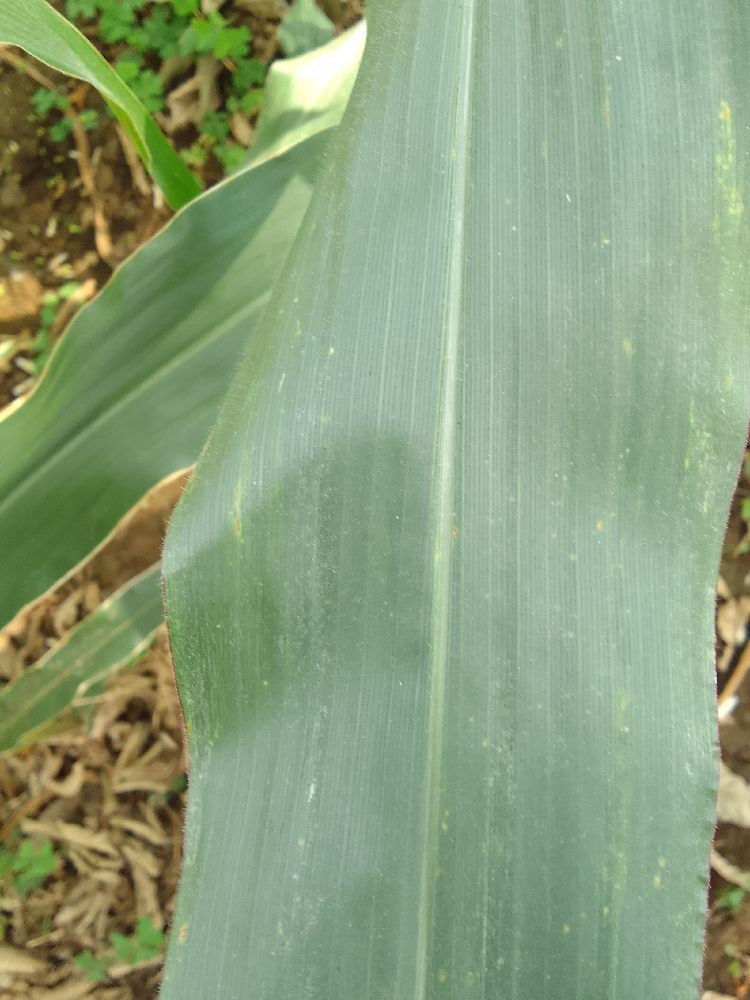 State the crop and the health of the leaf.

maize, healthy
